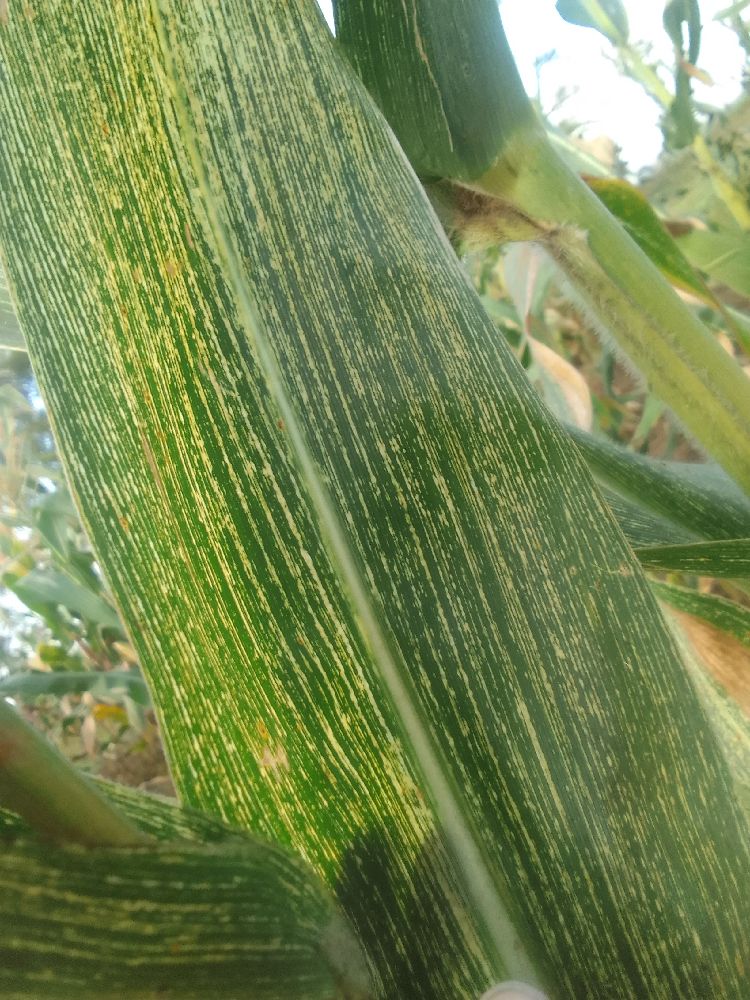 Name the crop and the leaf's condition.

maize, maize streak virus
